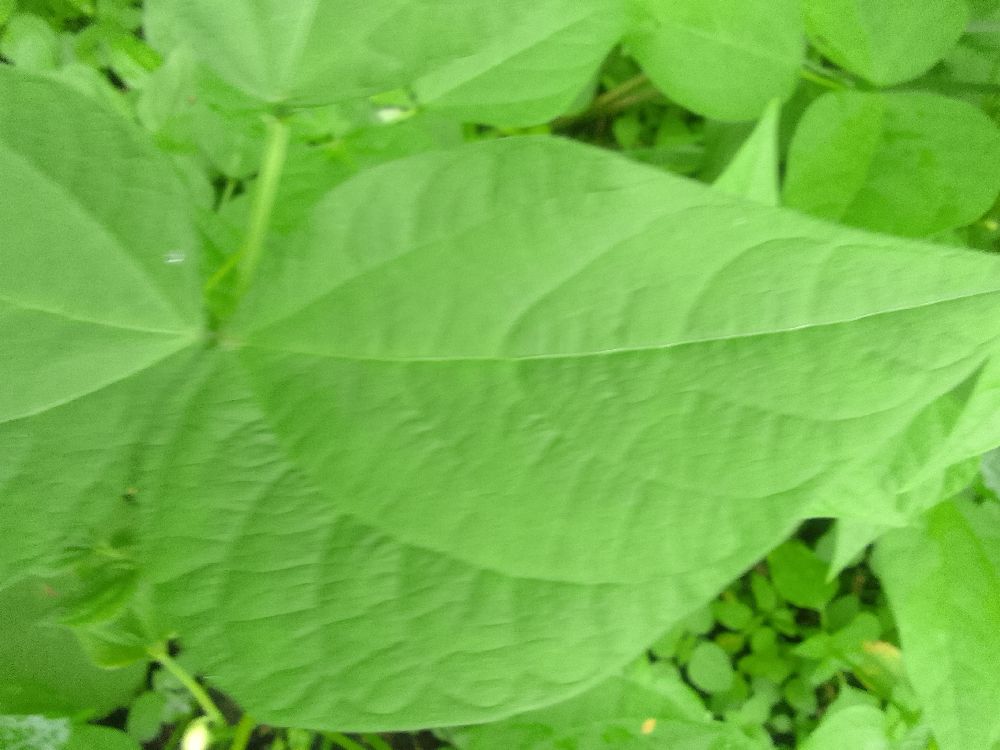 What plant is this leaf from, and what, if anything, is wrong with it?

common bean, healthy
